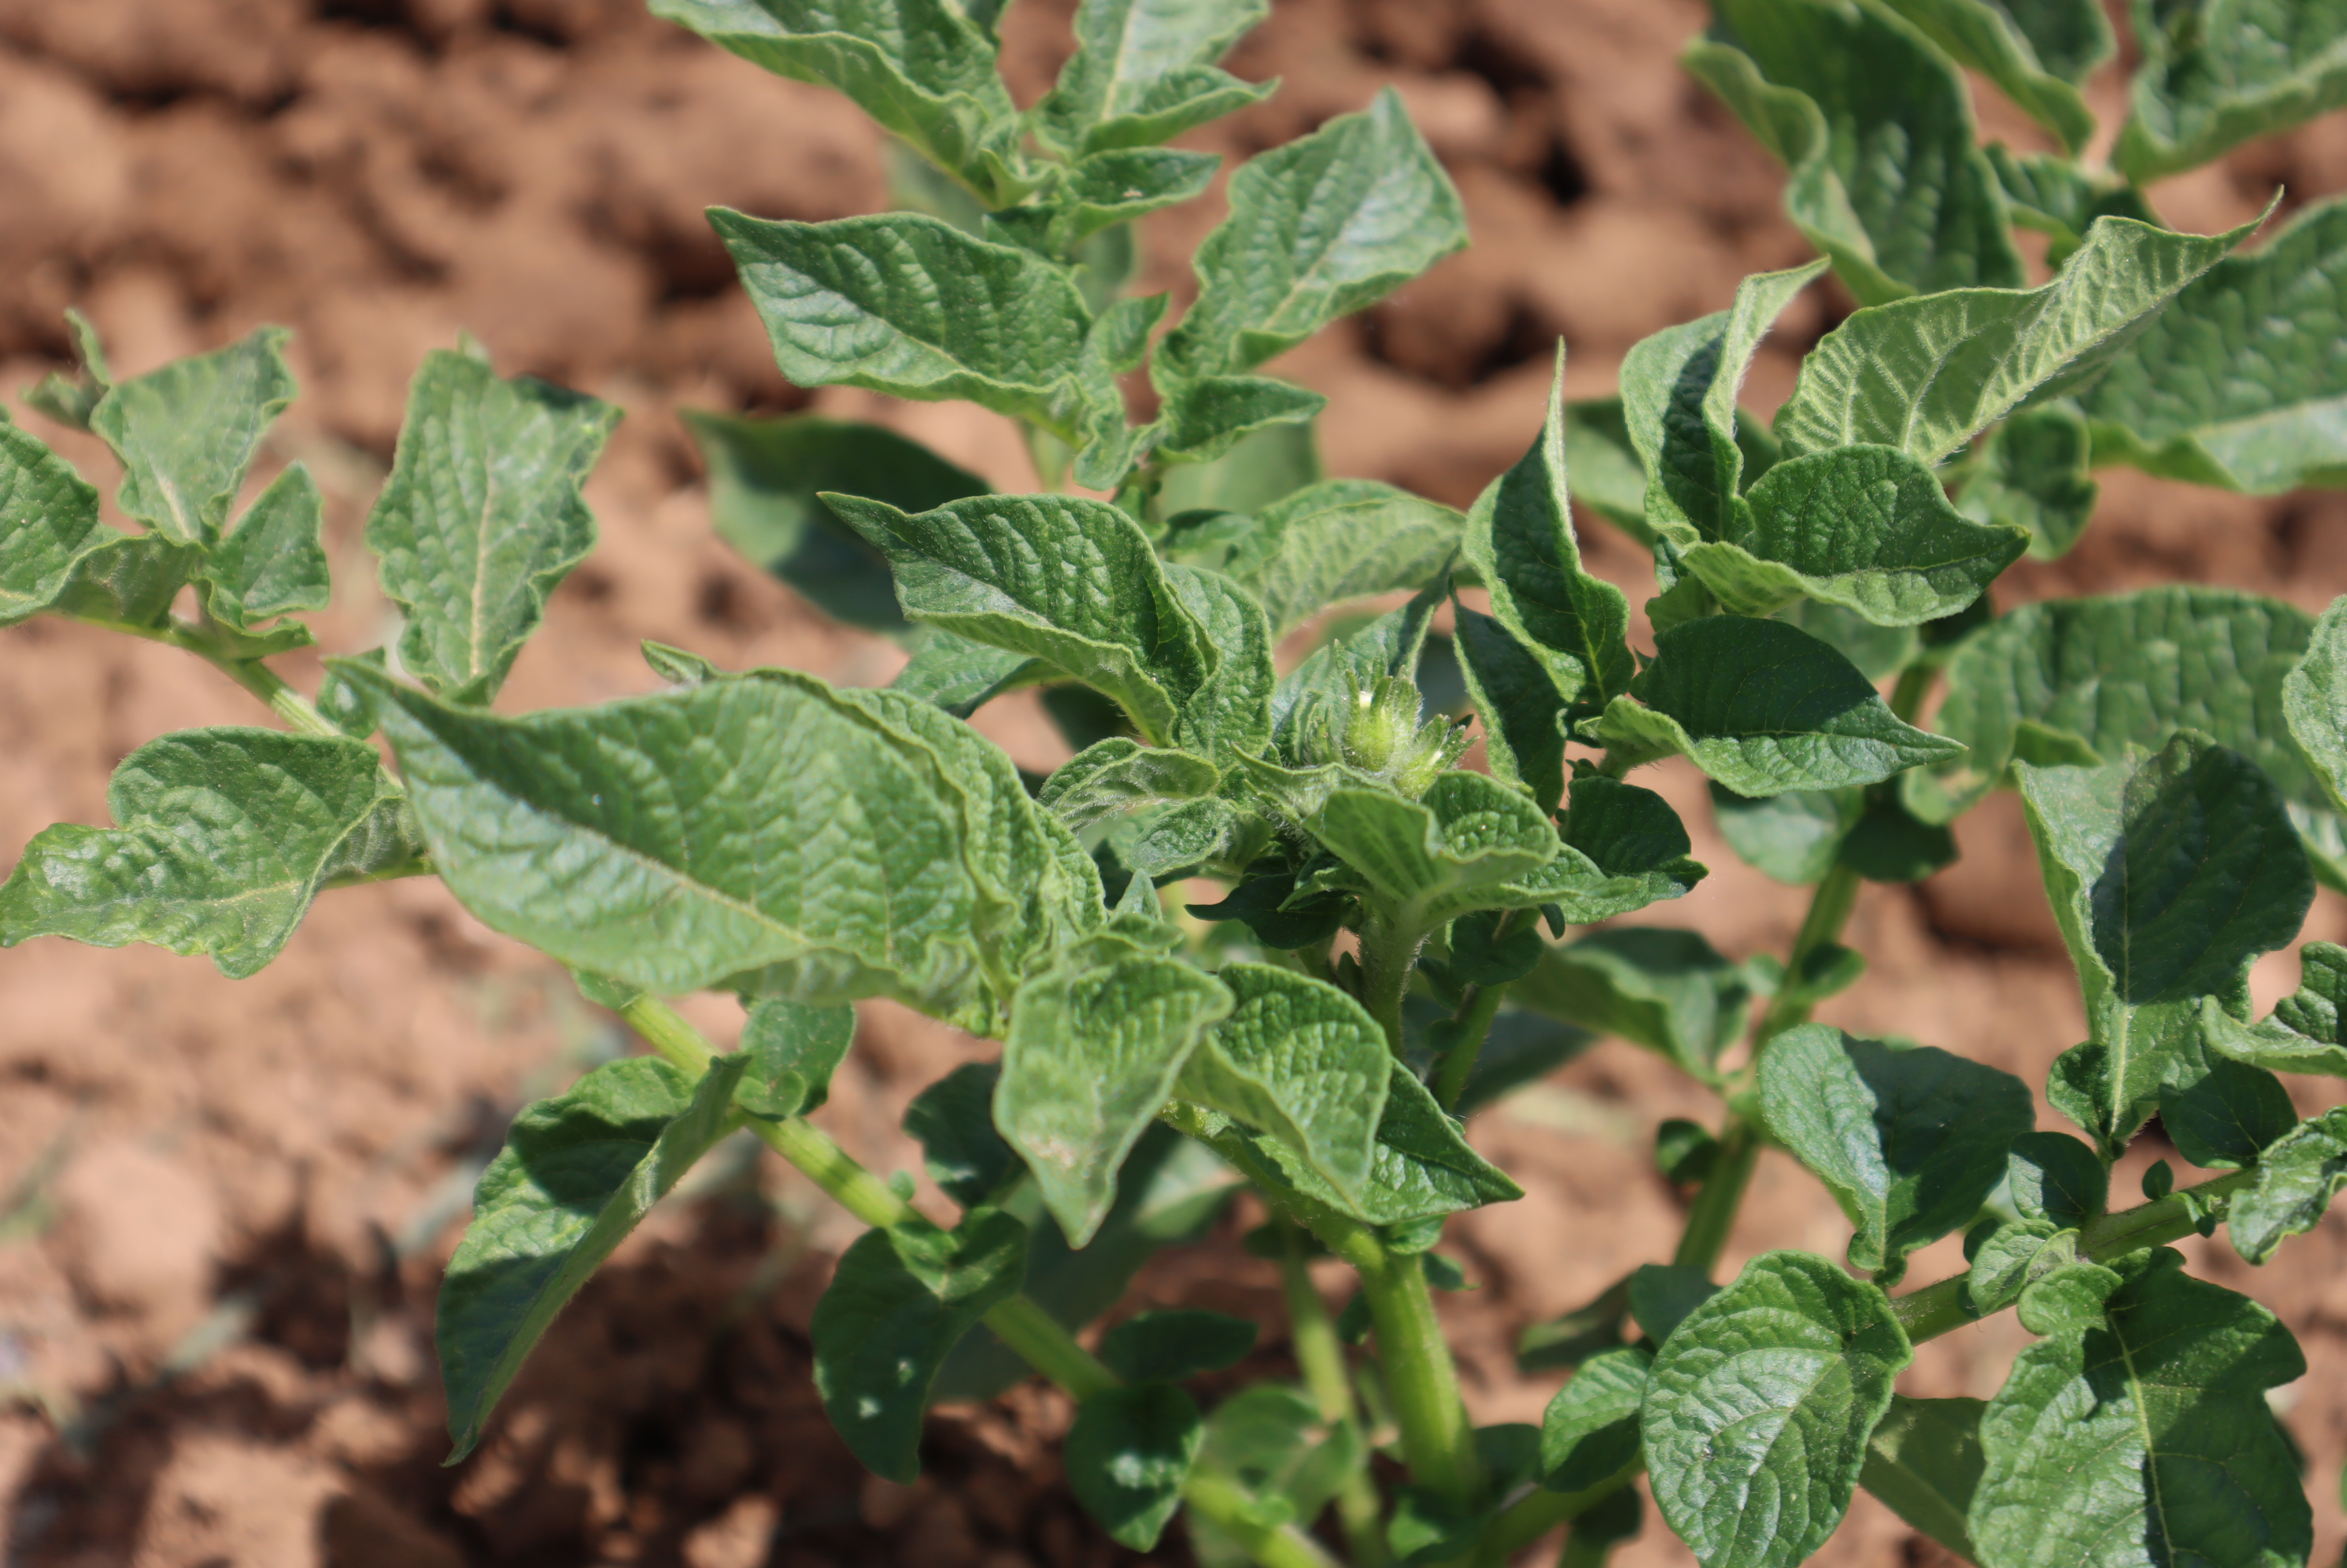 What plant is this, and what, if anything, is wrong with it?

potato, phytophagous
